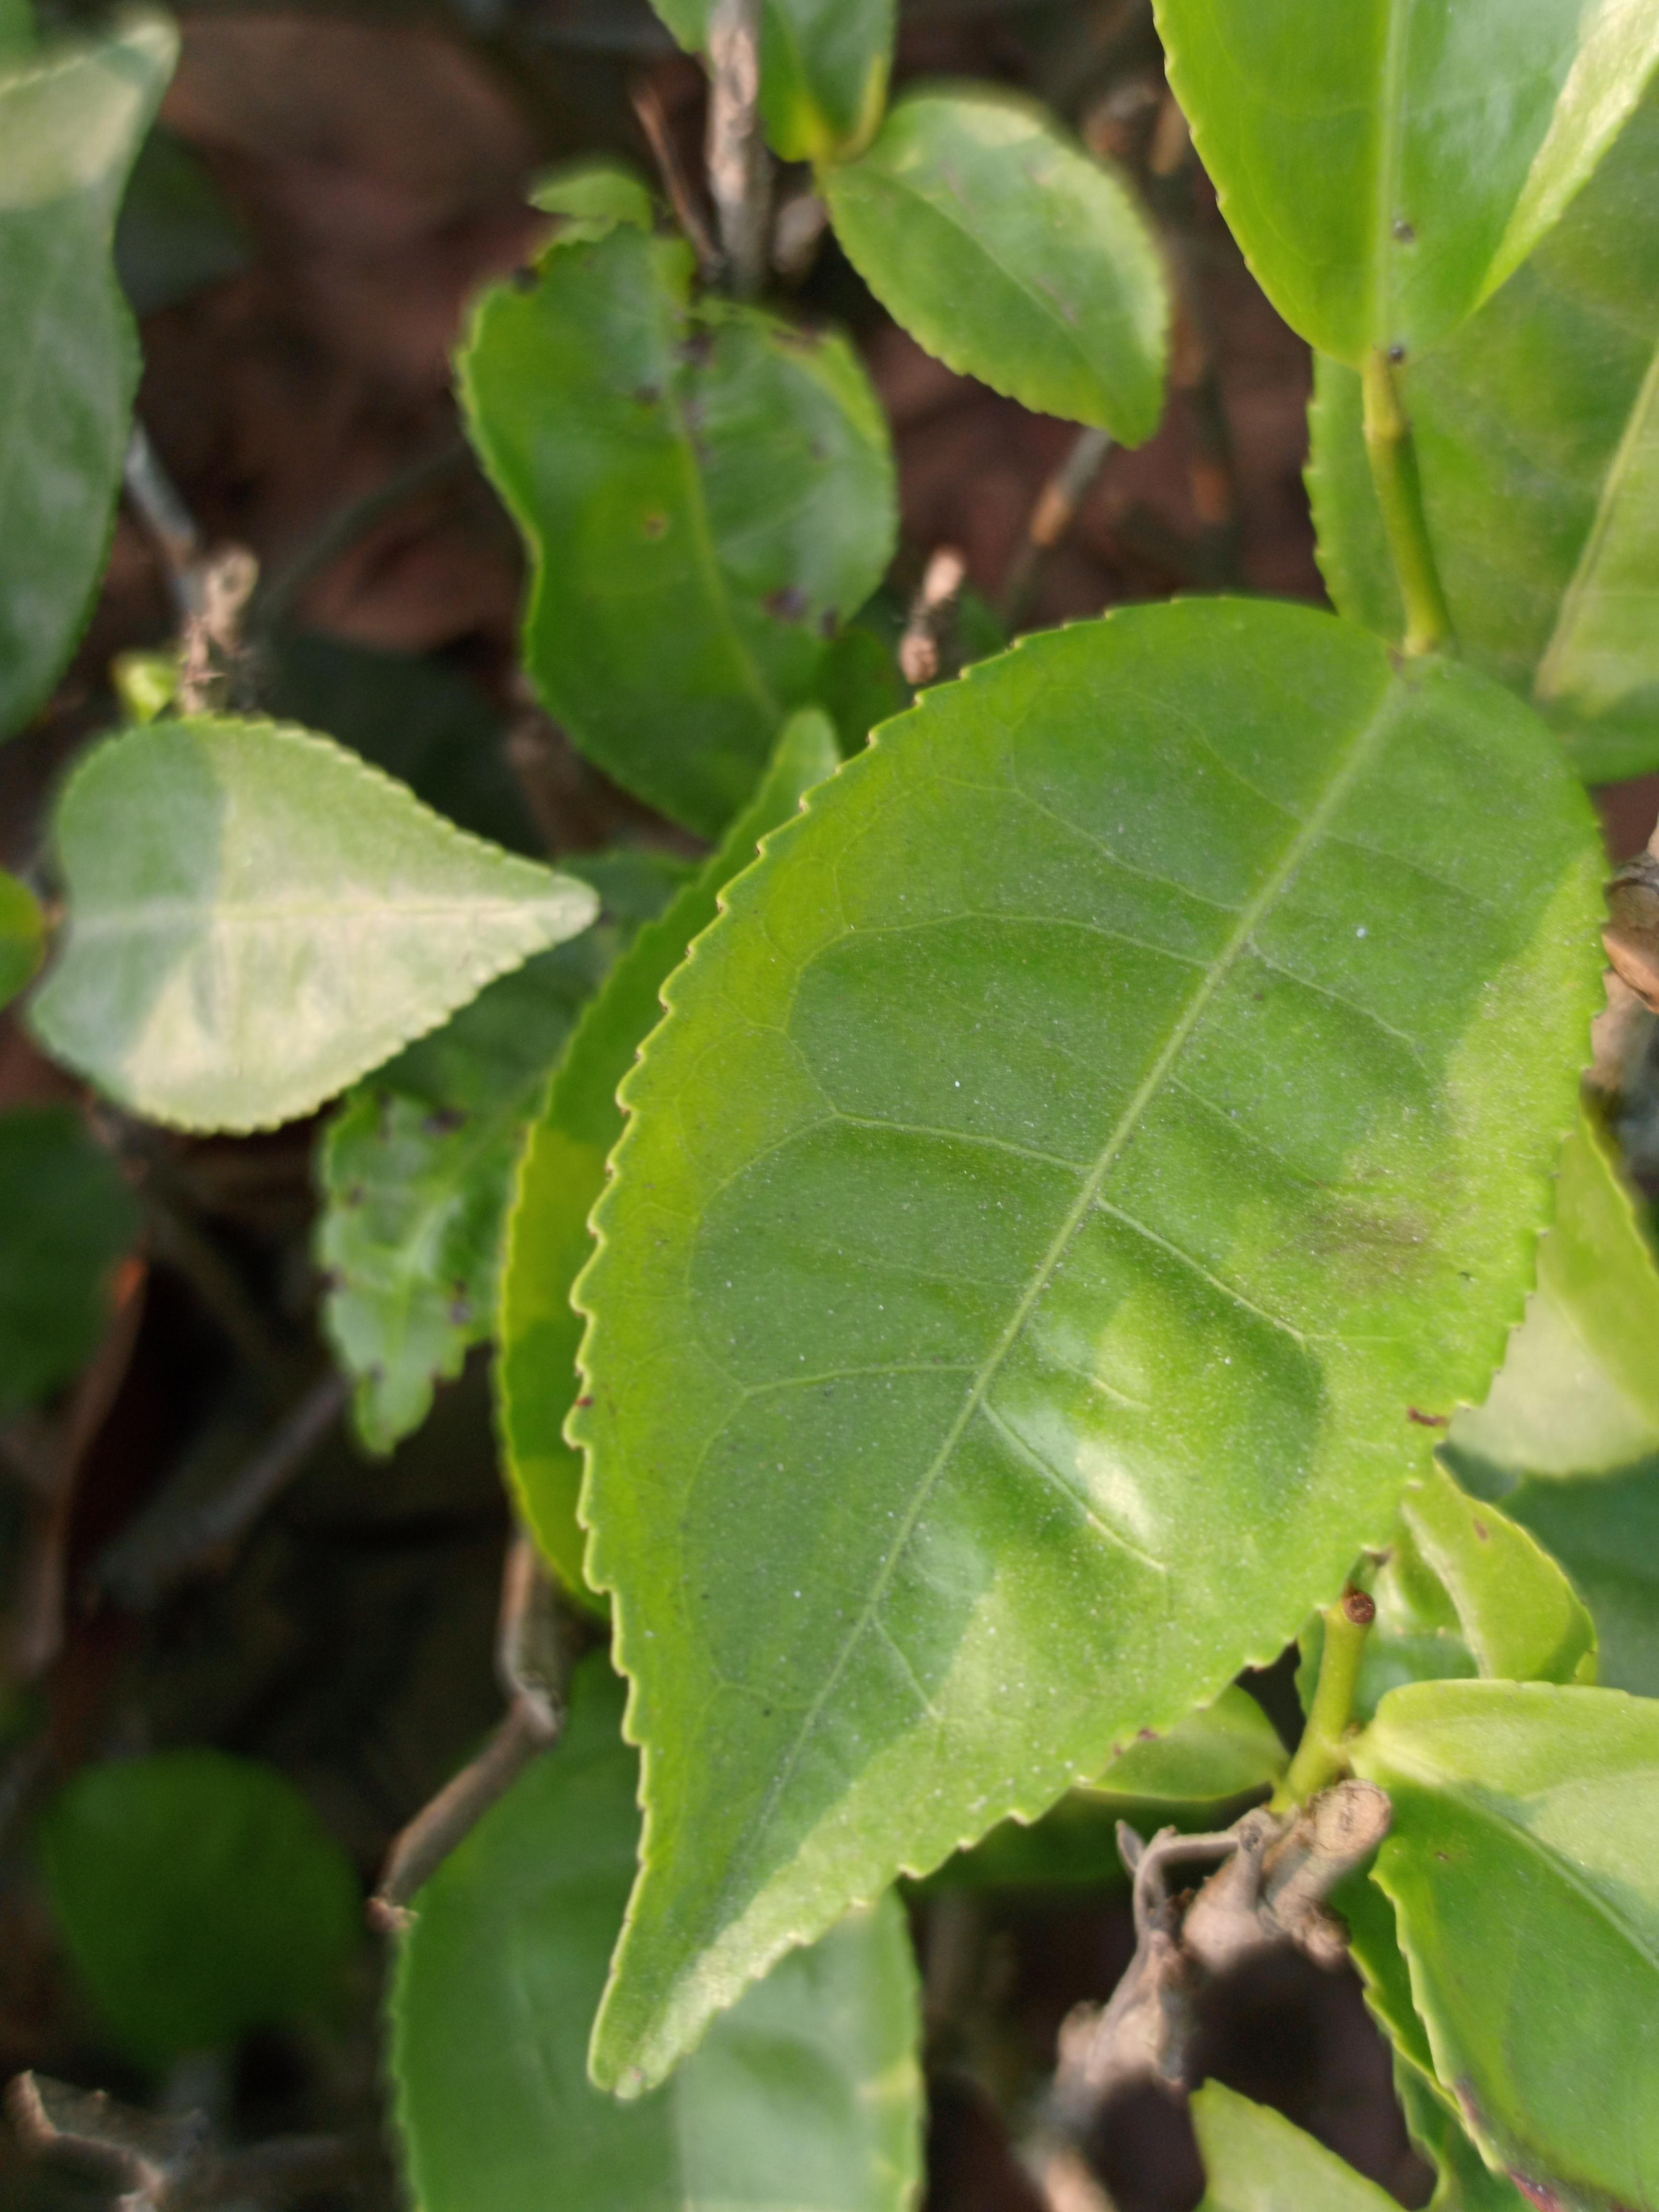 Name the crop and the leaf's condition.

tea, healthy leaf
